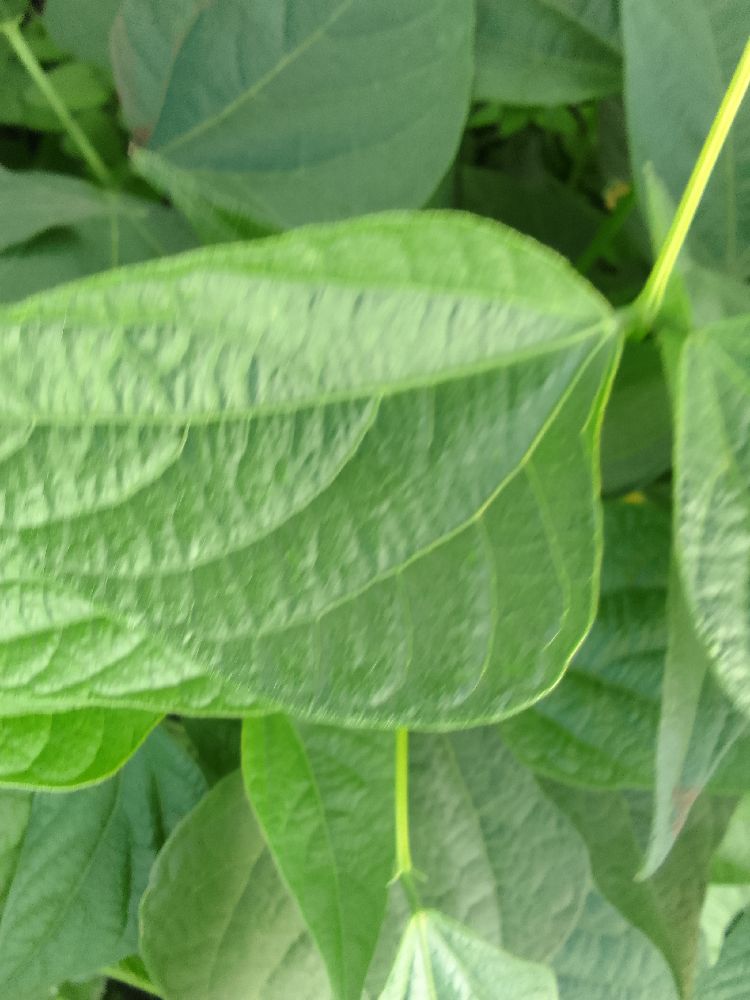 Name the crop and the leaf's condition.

common bean, healthy
